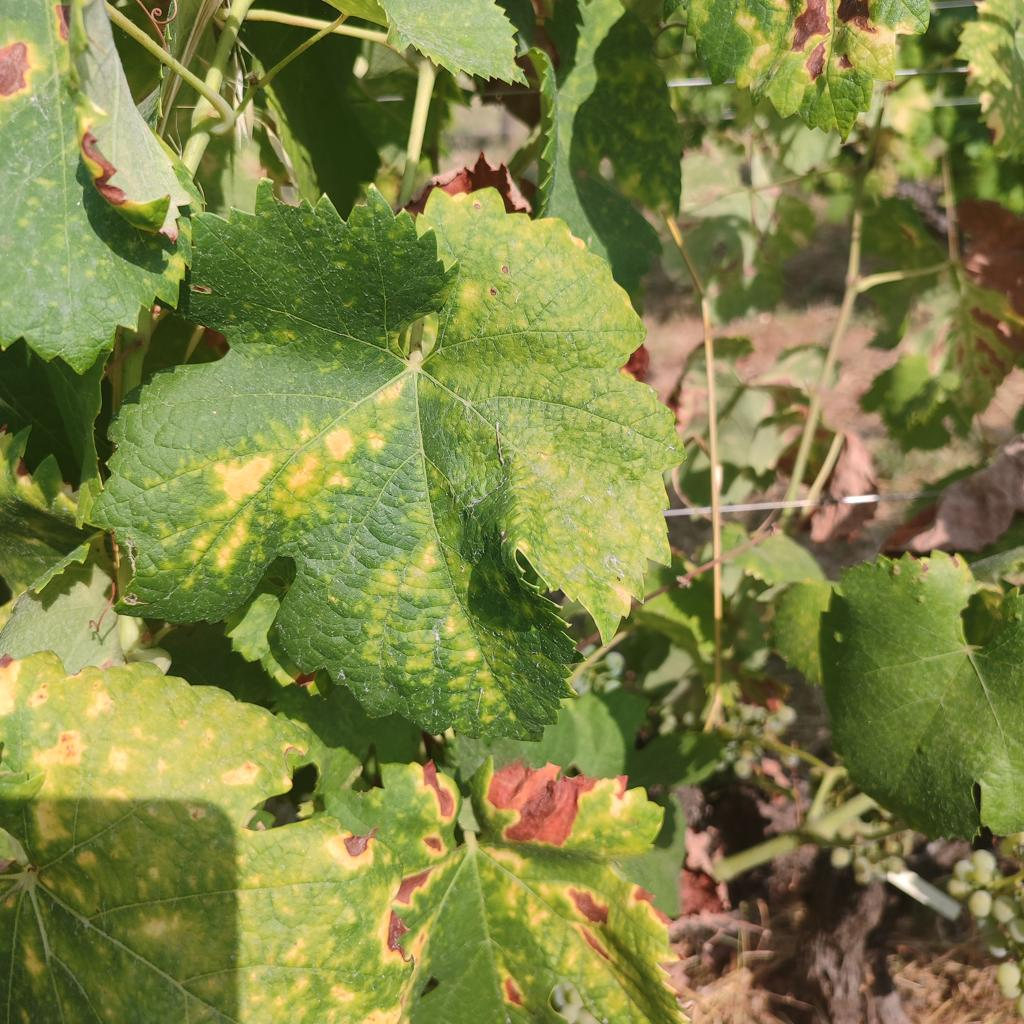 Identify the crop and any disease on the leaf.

grapevine, esca complex
